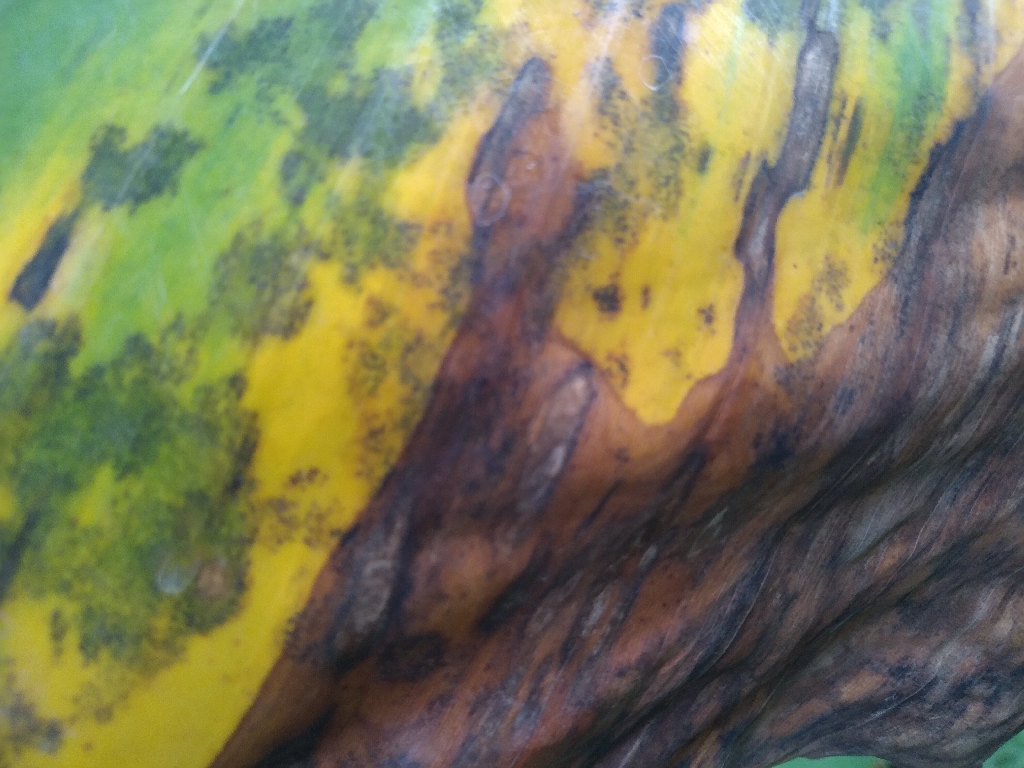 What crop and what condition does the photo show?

banana, black sigatoka
